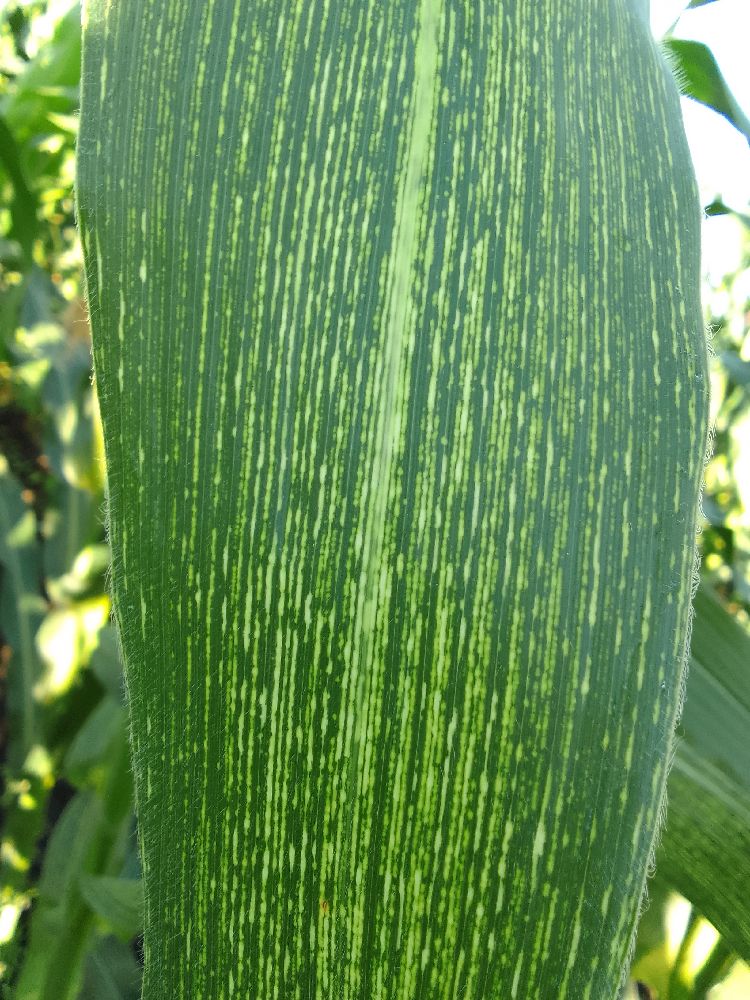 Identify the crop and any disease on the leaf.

maize, maize streak virus
